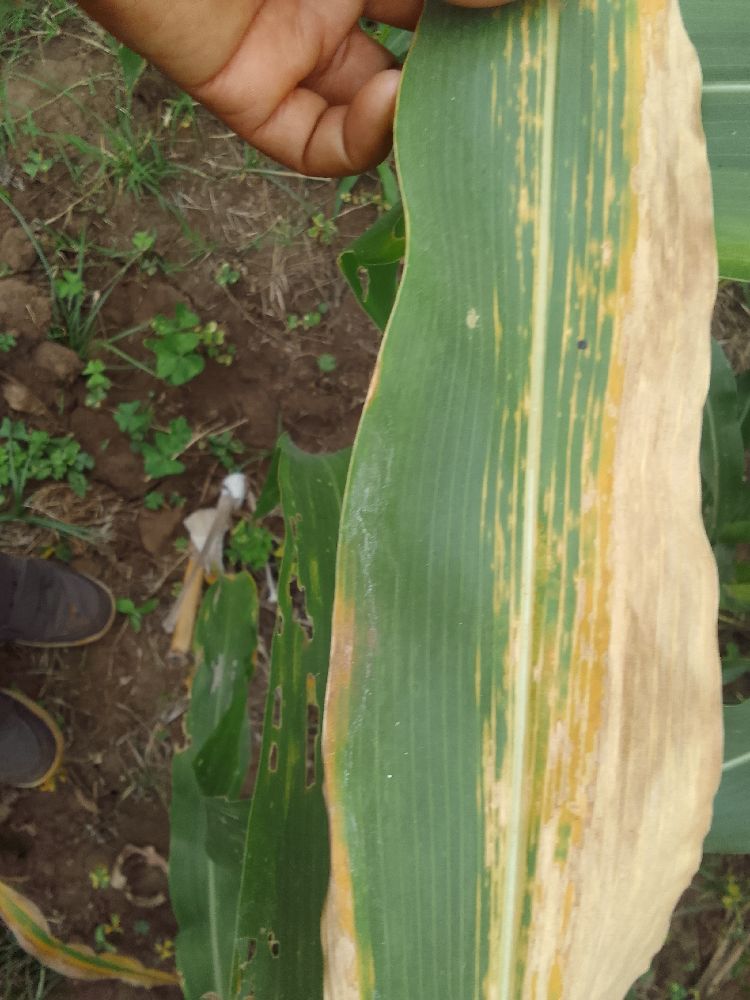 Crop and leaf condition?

maize, maize lethal necrosis
